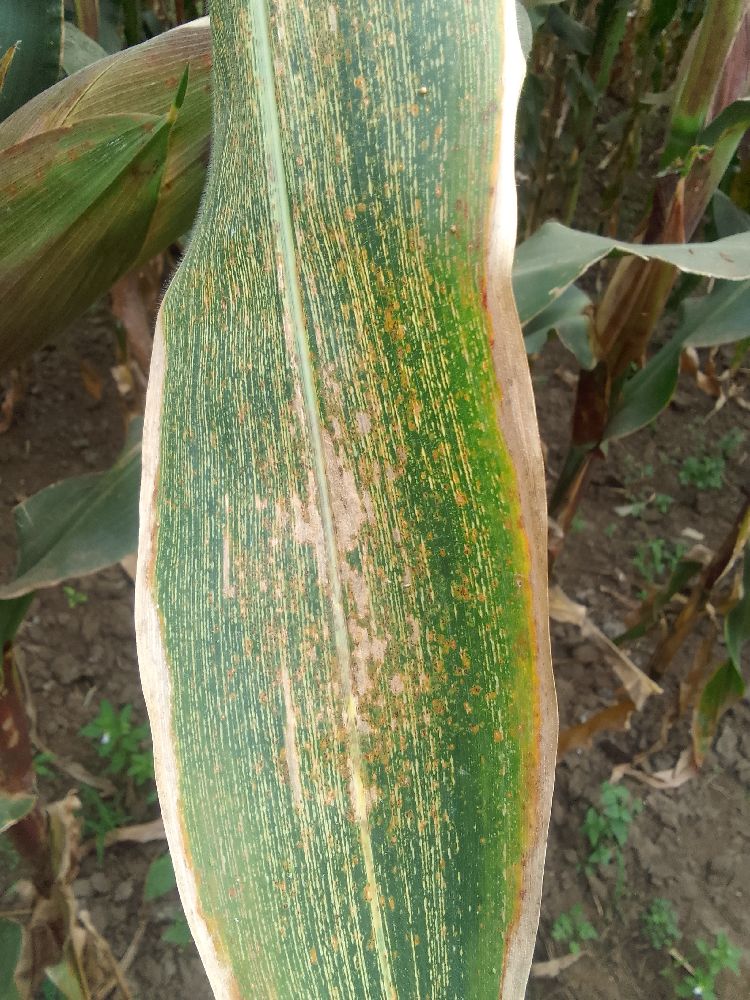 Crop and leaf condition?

maize, maize streak virus
